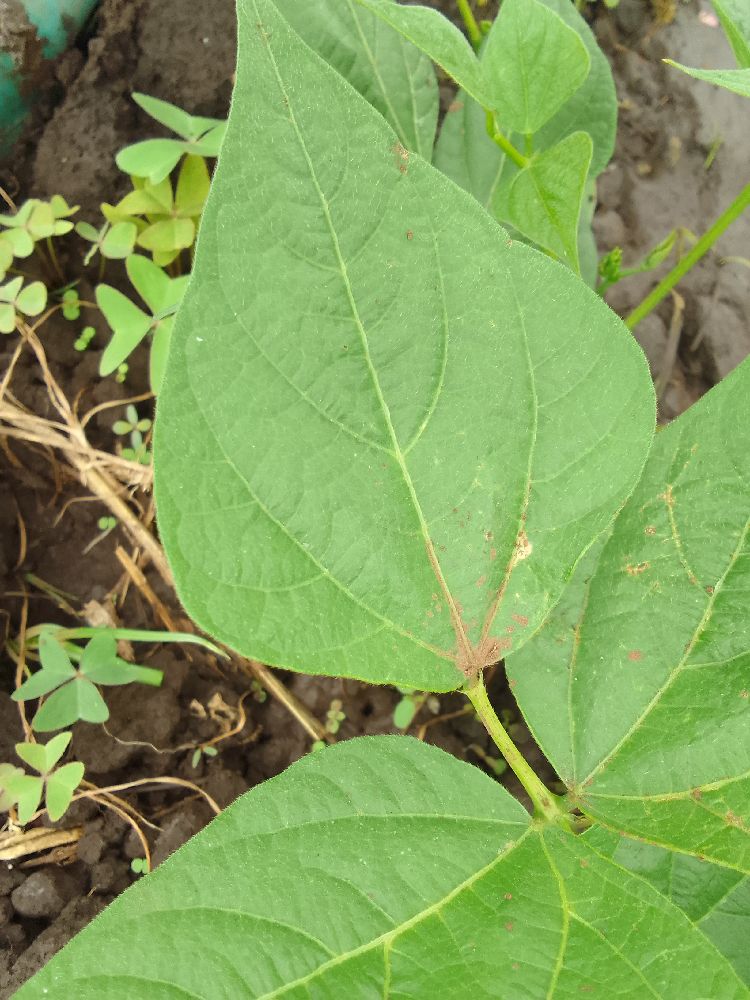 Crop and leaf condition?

common bean, healthy
